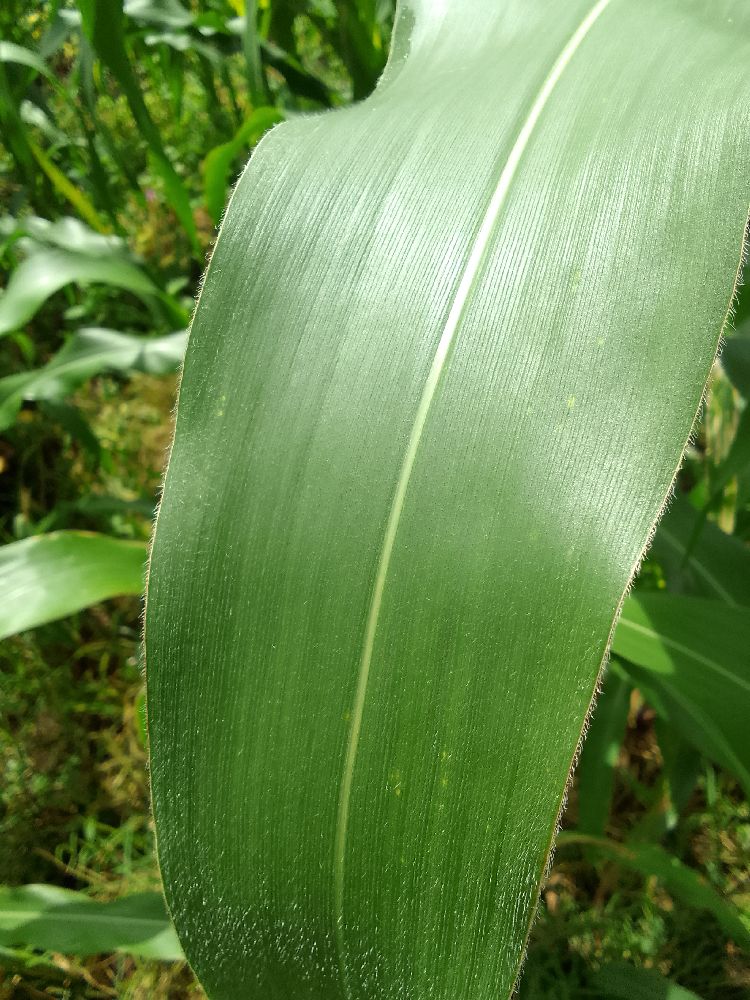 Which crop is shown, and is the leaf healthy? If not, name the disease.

maize, healthy
